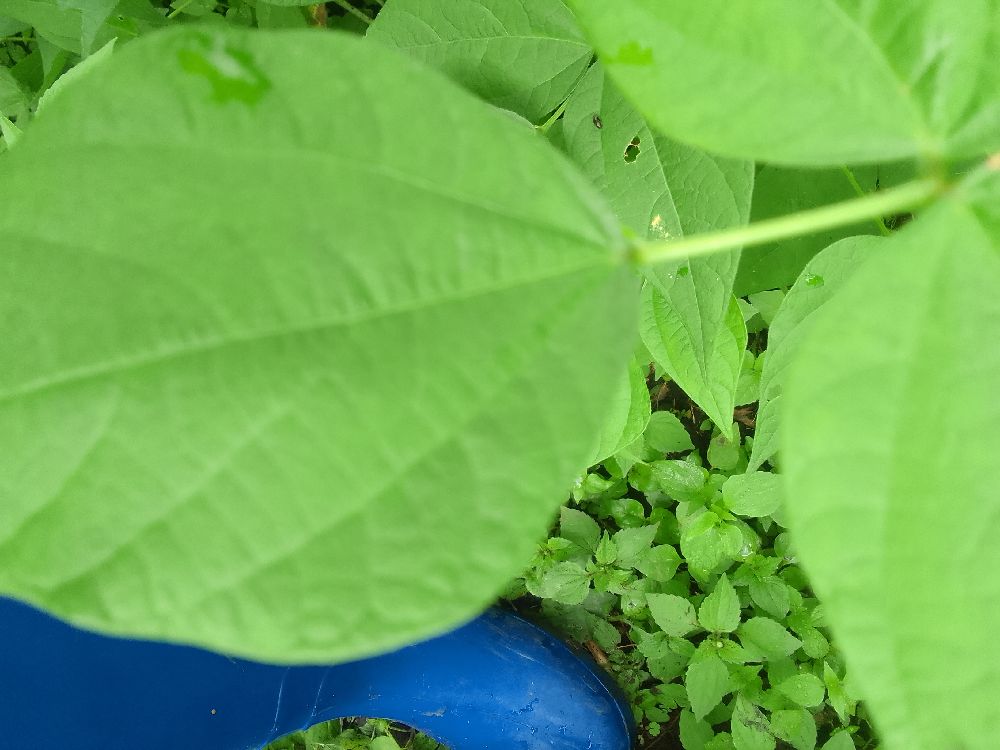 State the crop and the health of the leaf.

common bean, healthy
